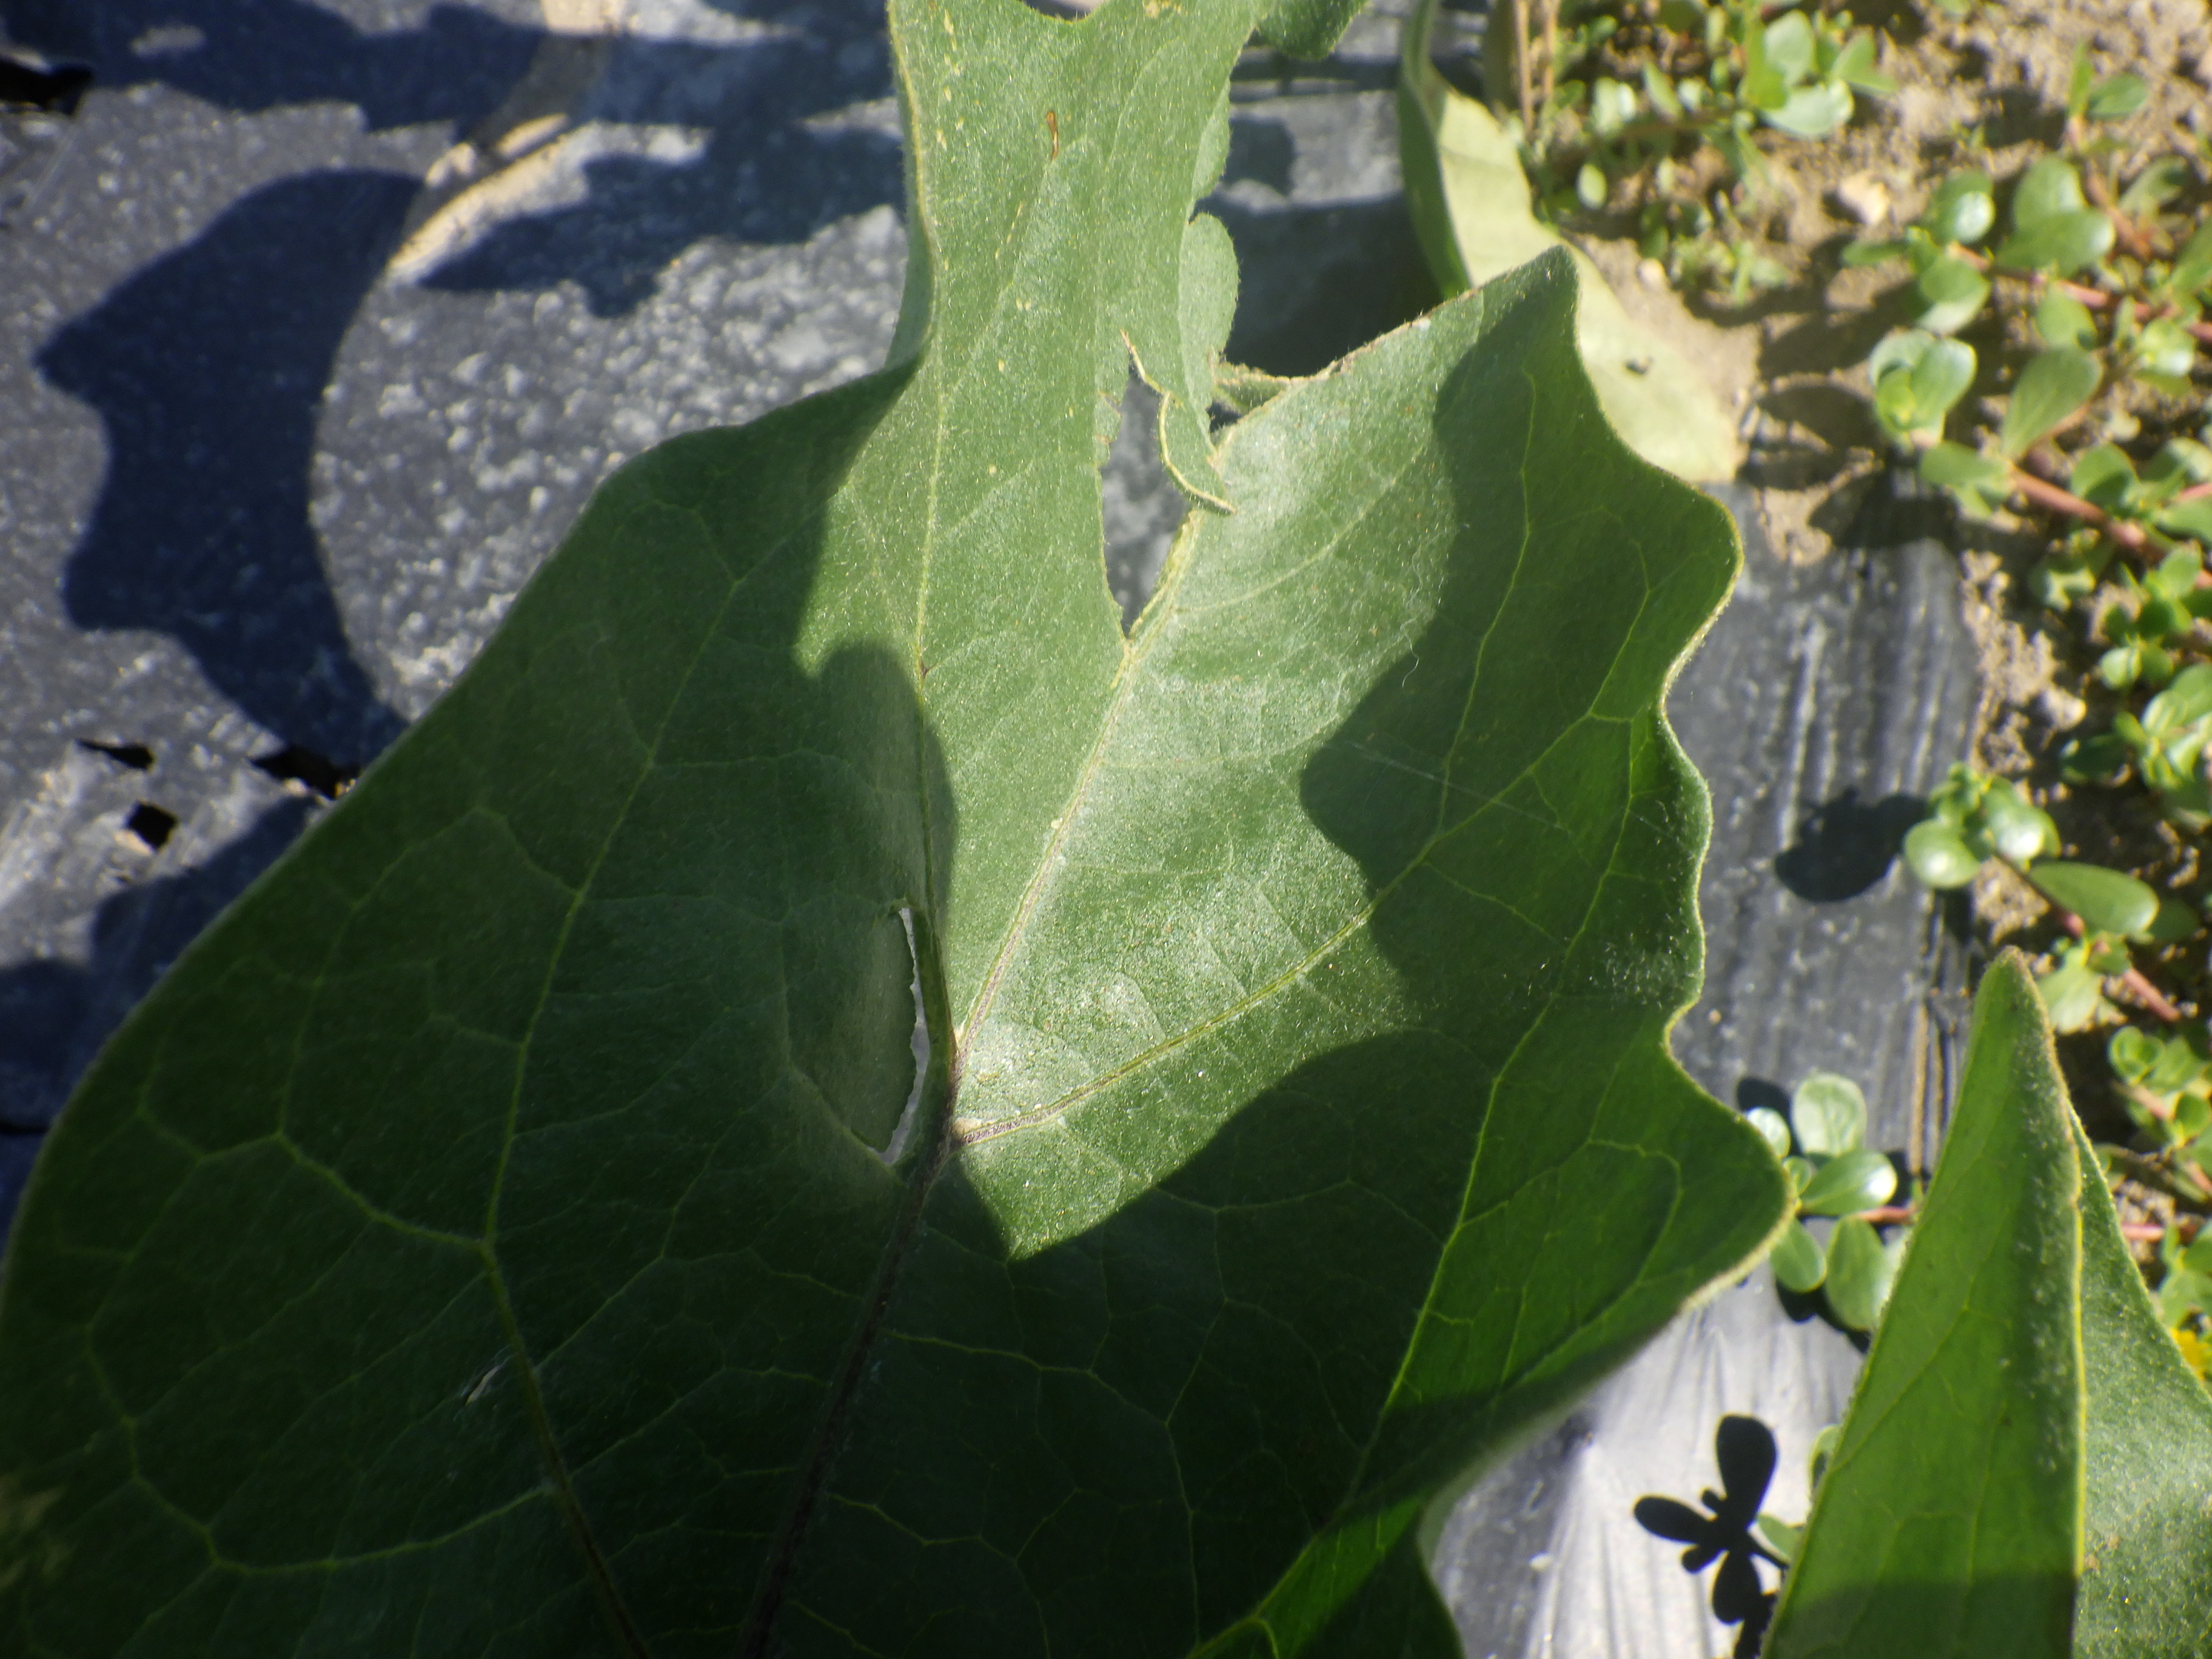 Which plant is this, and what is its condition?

aubergine, colorado potato beetle, weeds
